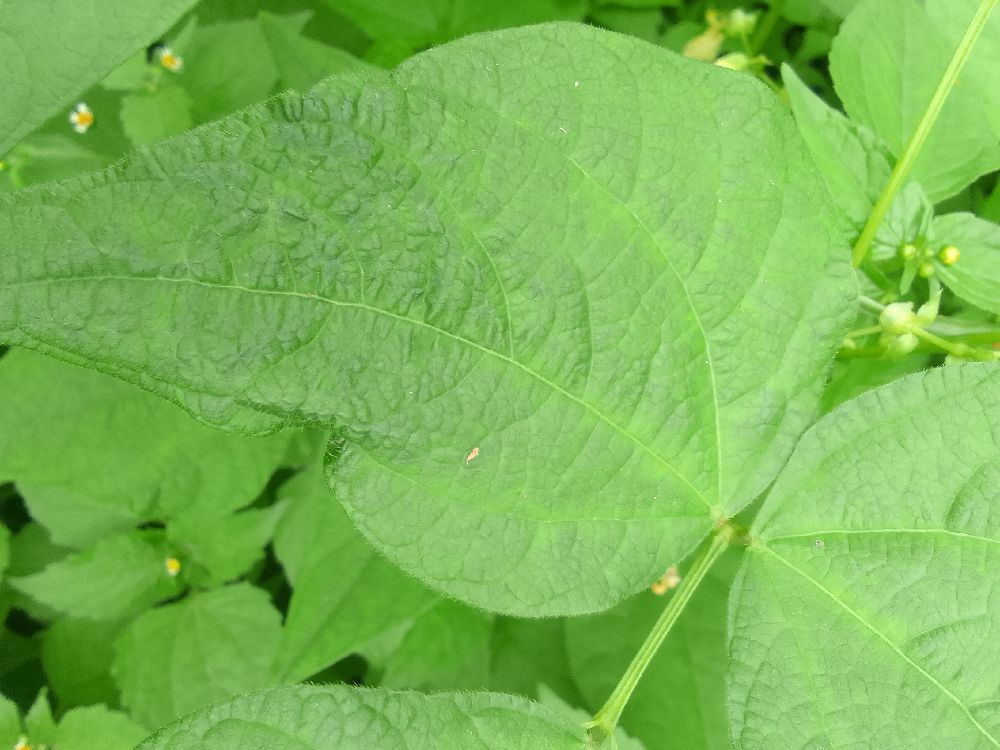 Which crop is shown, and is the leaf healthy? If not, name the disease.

common bean, healthy
